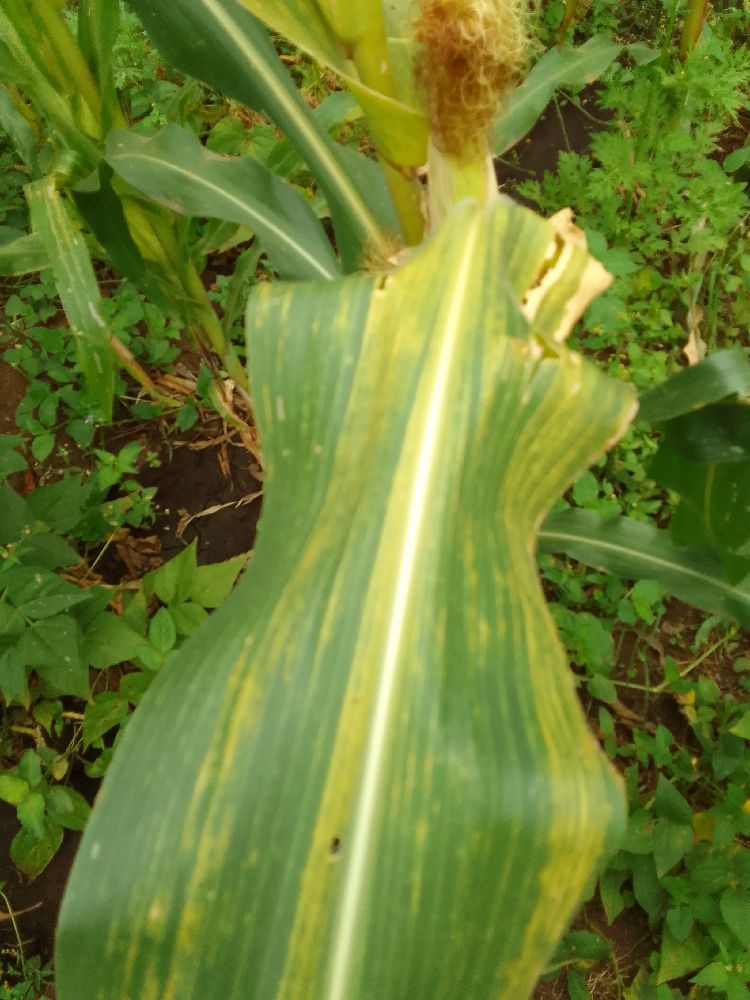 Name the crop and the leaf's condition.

maize, maize lethal necrosis
